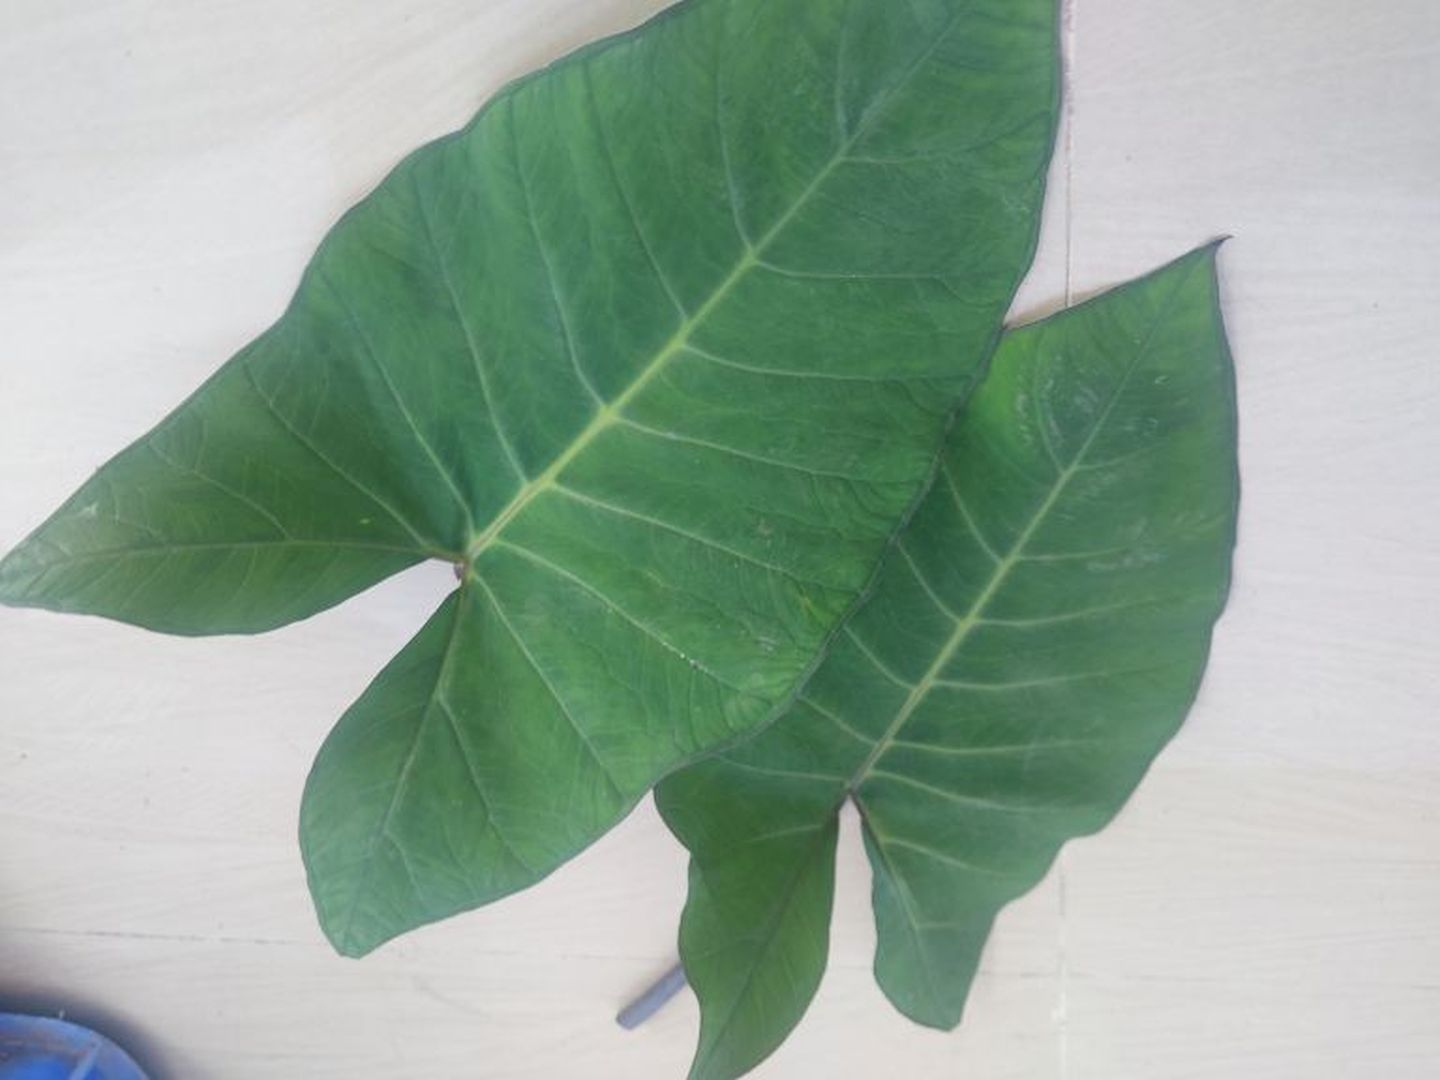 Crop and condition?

taro, healthy
